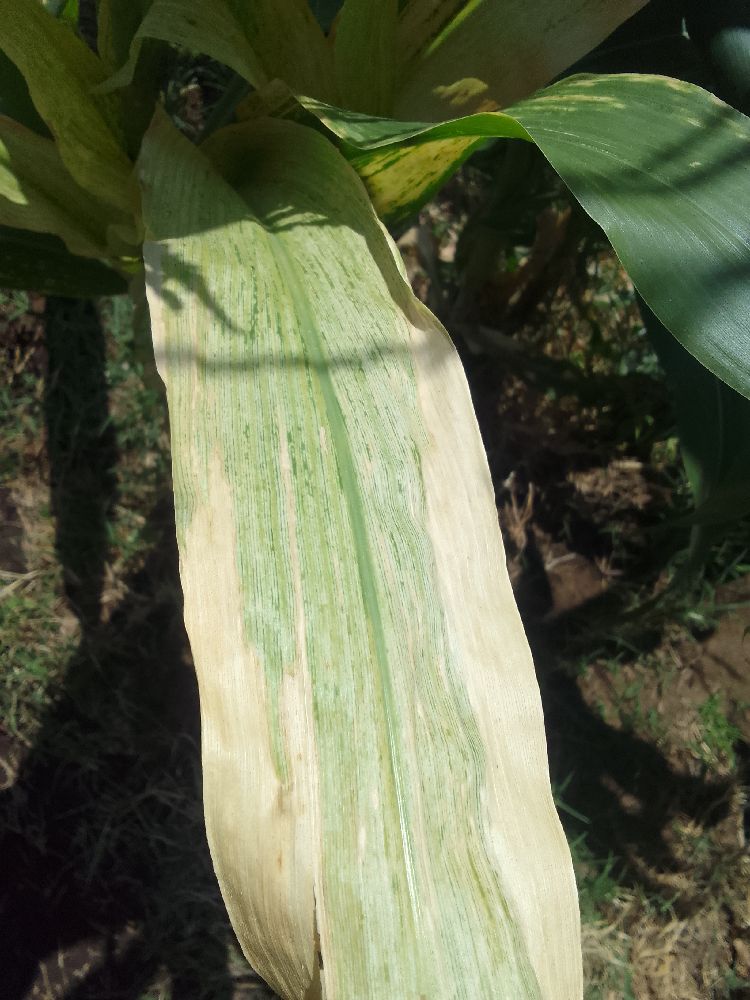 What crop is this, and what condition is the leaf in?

maize, maize lethal necrosis
